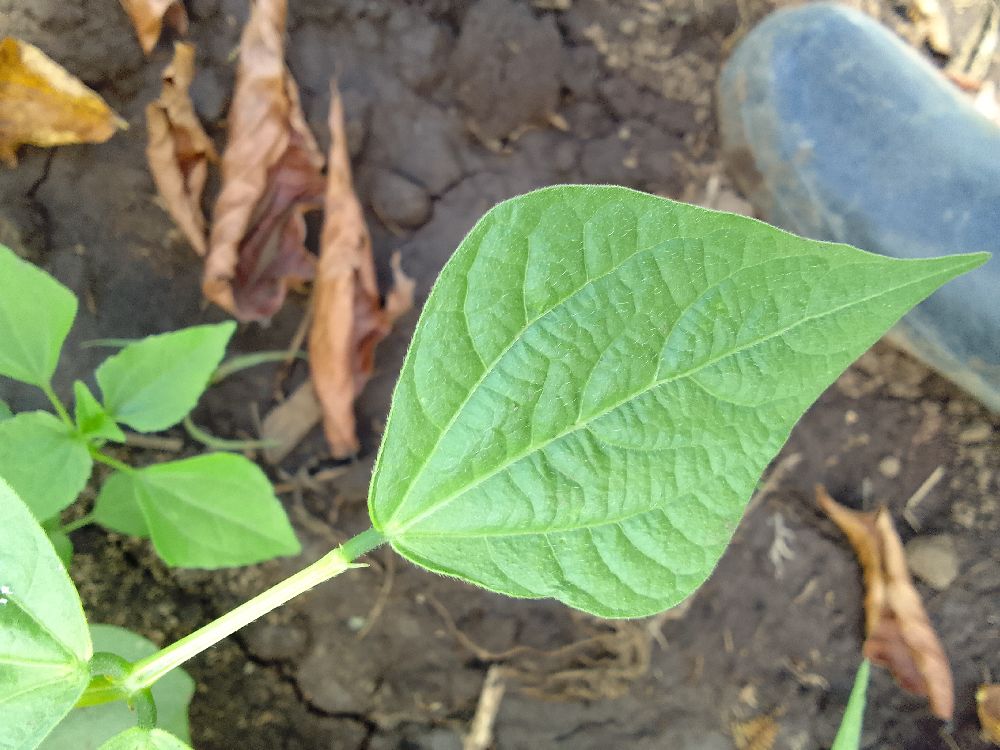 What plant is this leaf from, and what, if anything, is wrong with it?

common bean, healthy
